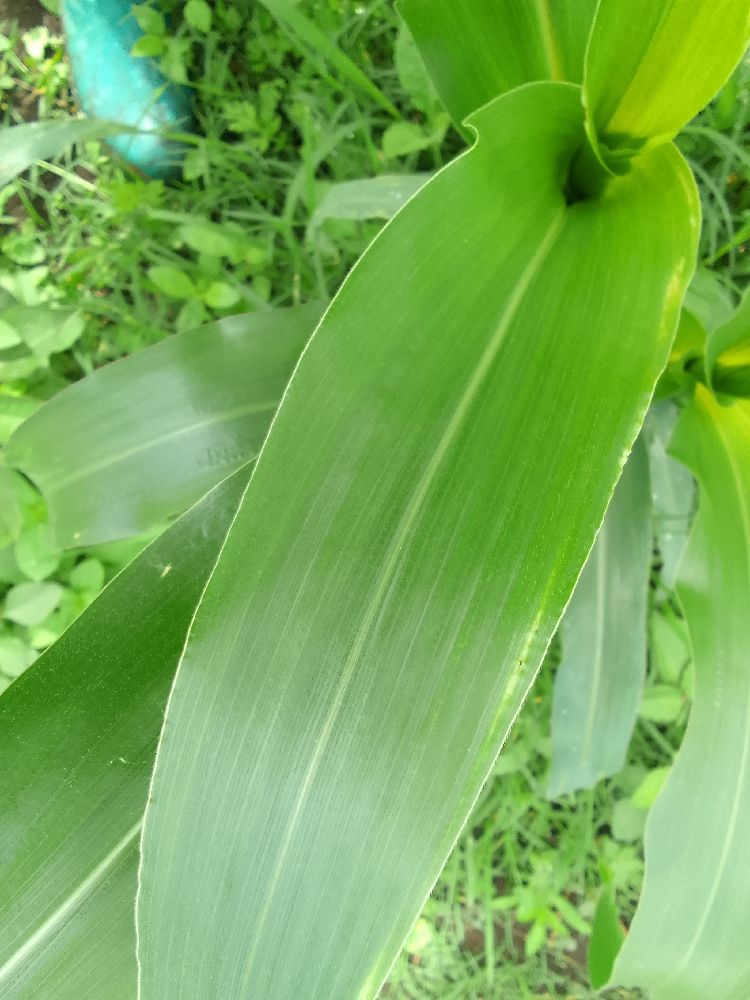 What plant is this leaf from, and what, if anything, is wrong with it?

maize, healthy
